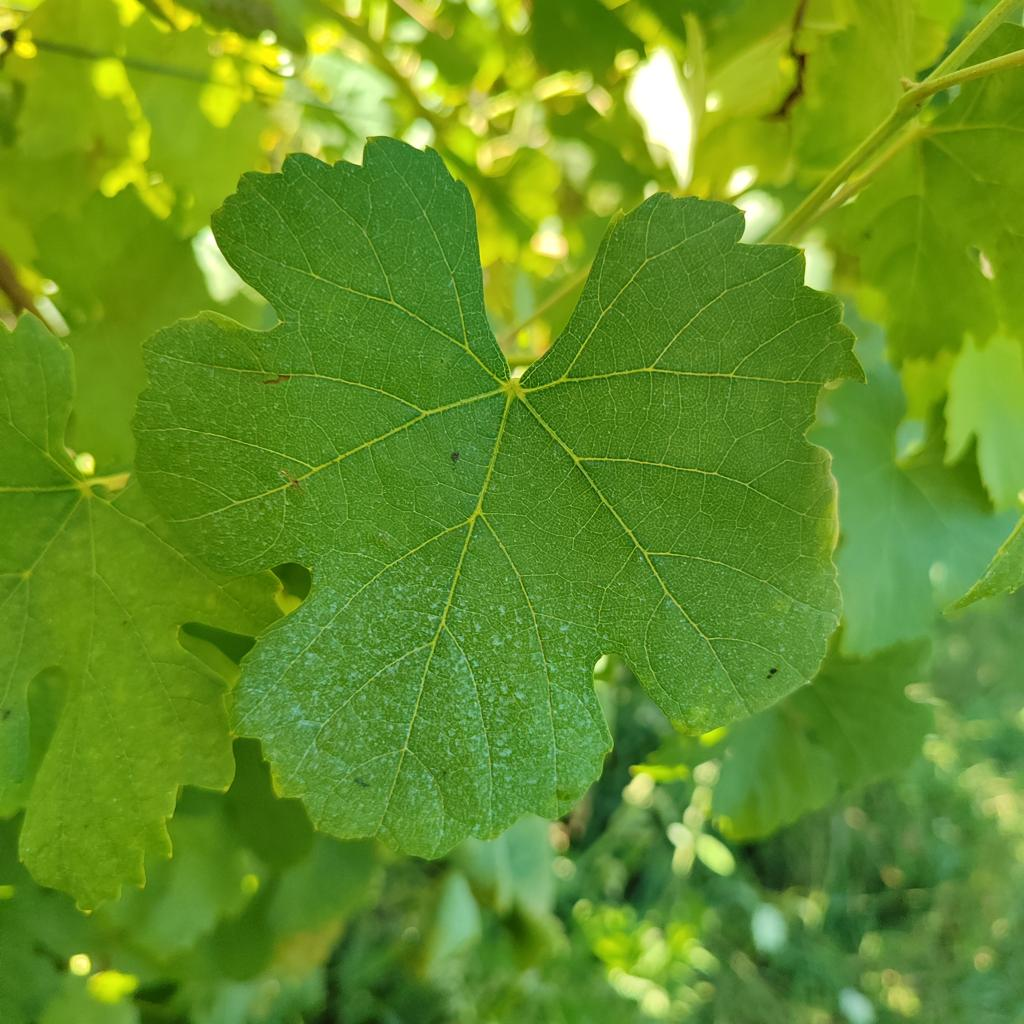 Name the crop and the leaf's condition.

grapevine, healthy
